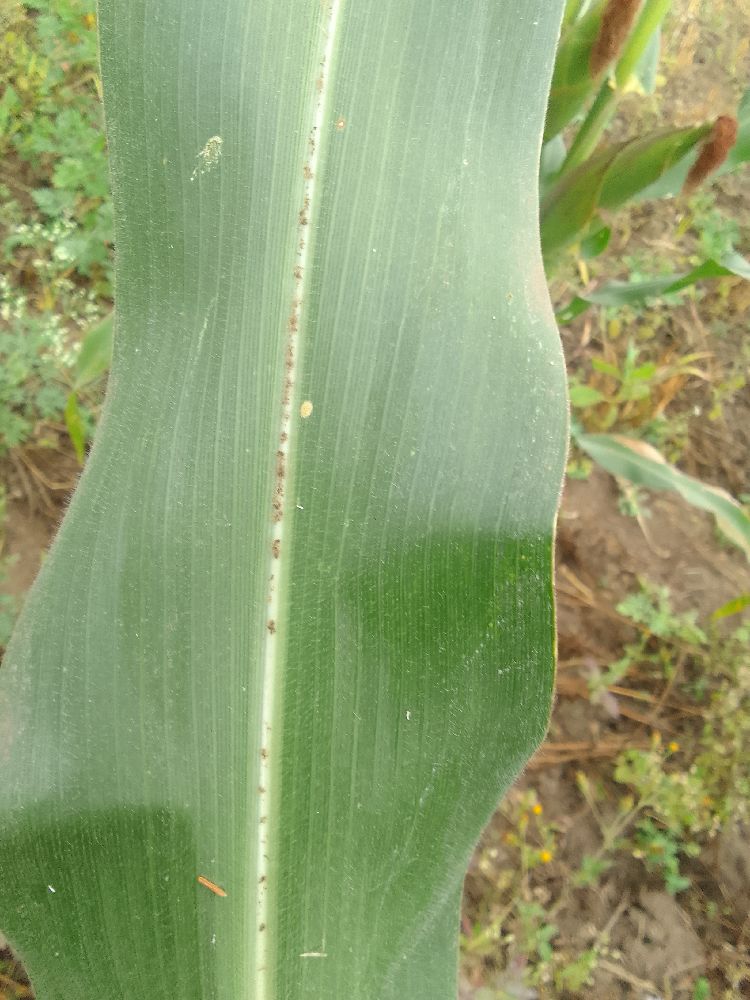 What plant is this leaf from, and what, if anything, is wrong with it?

maize, healthy
